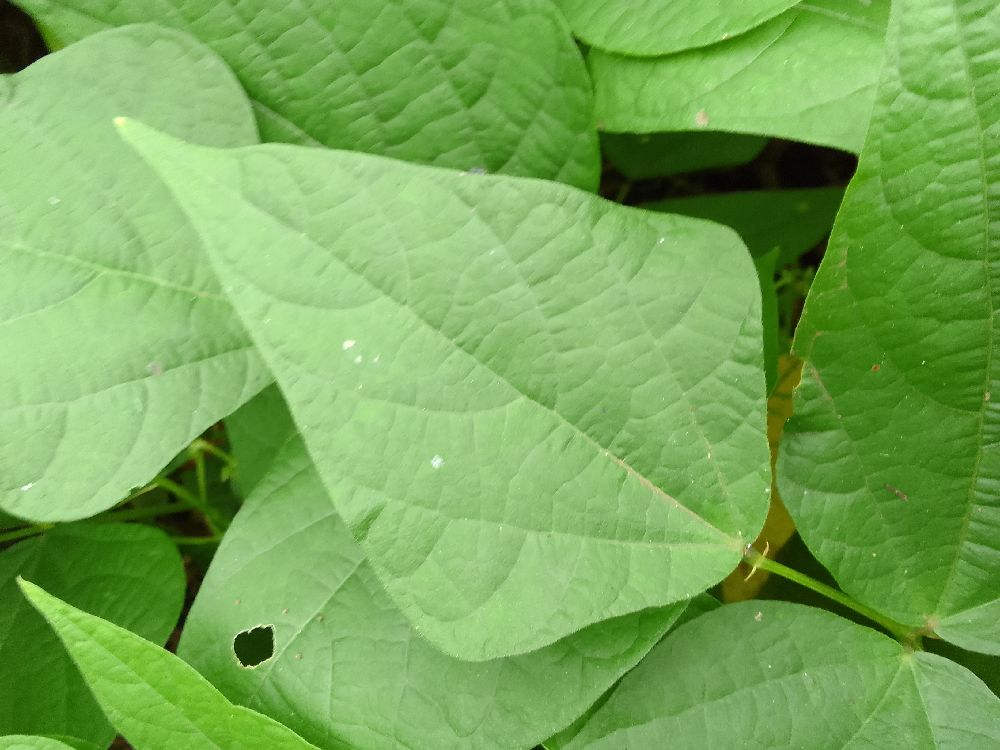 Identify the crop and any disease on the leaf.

common bean, healthy
